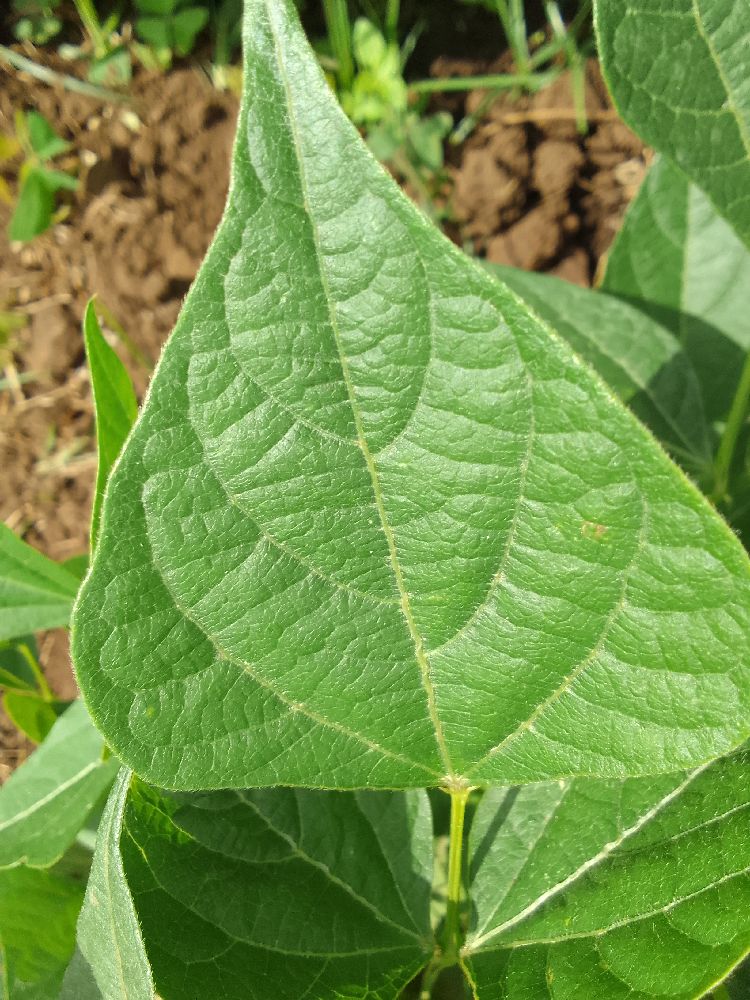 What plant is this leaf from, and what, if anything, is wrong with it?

common bean, healthy
